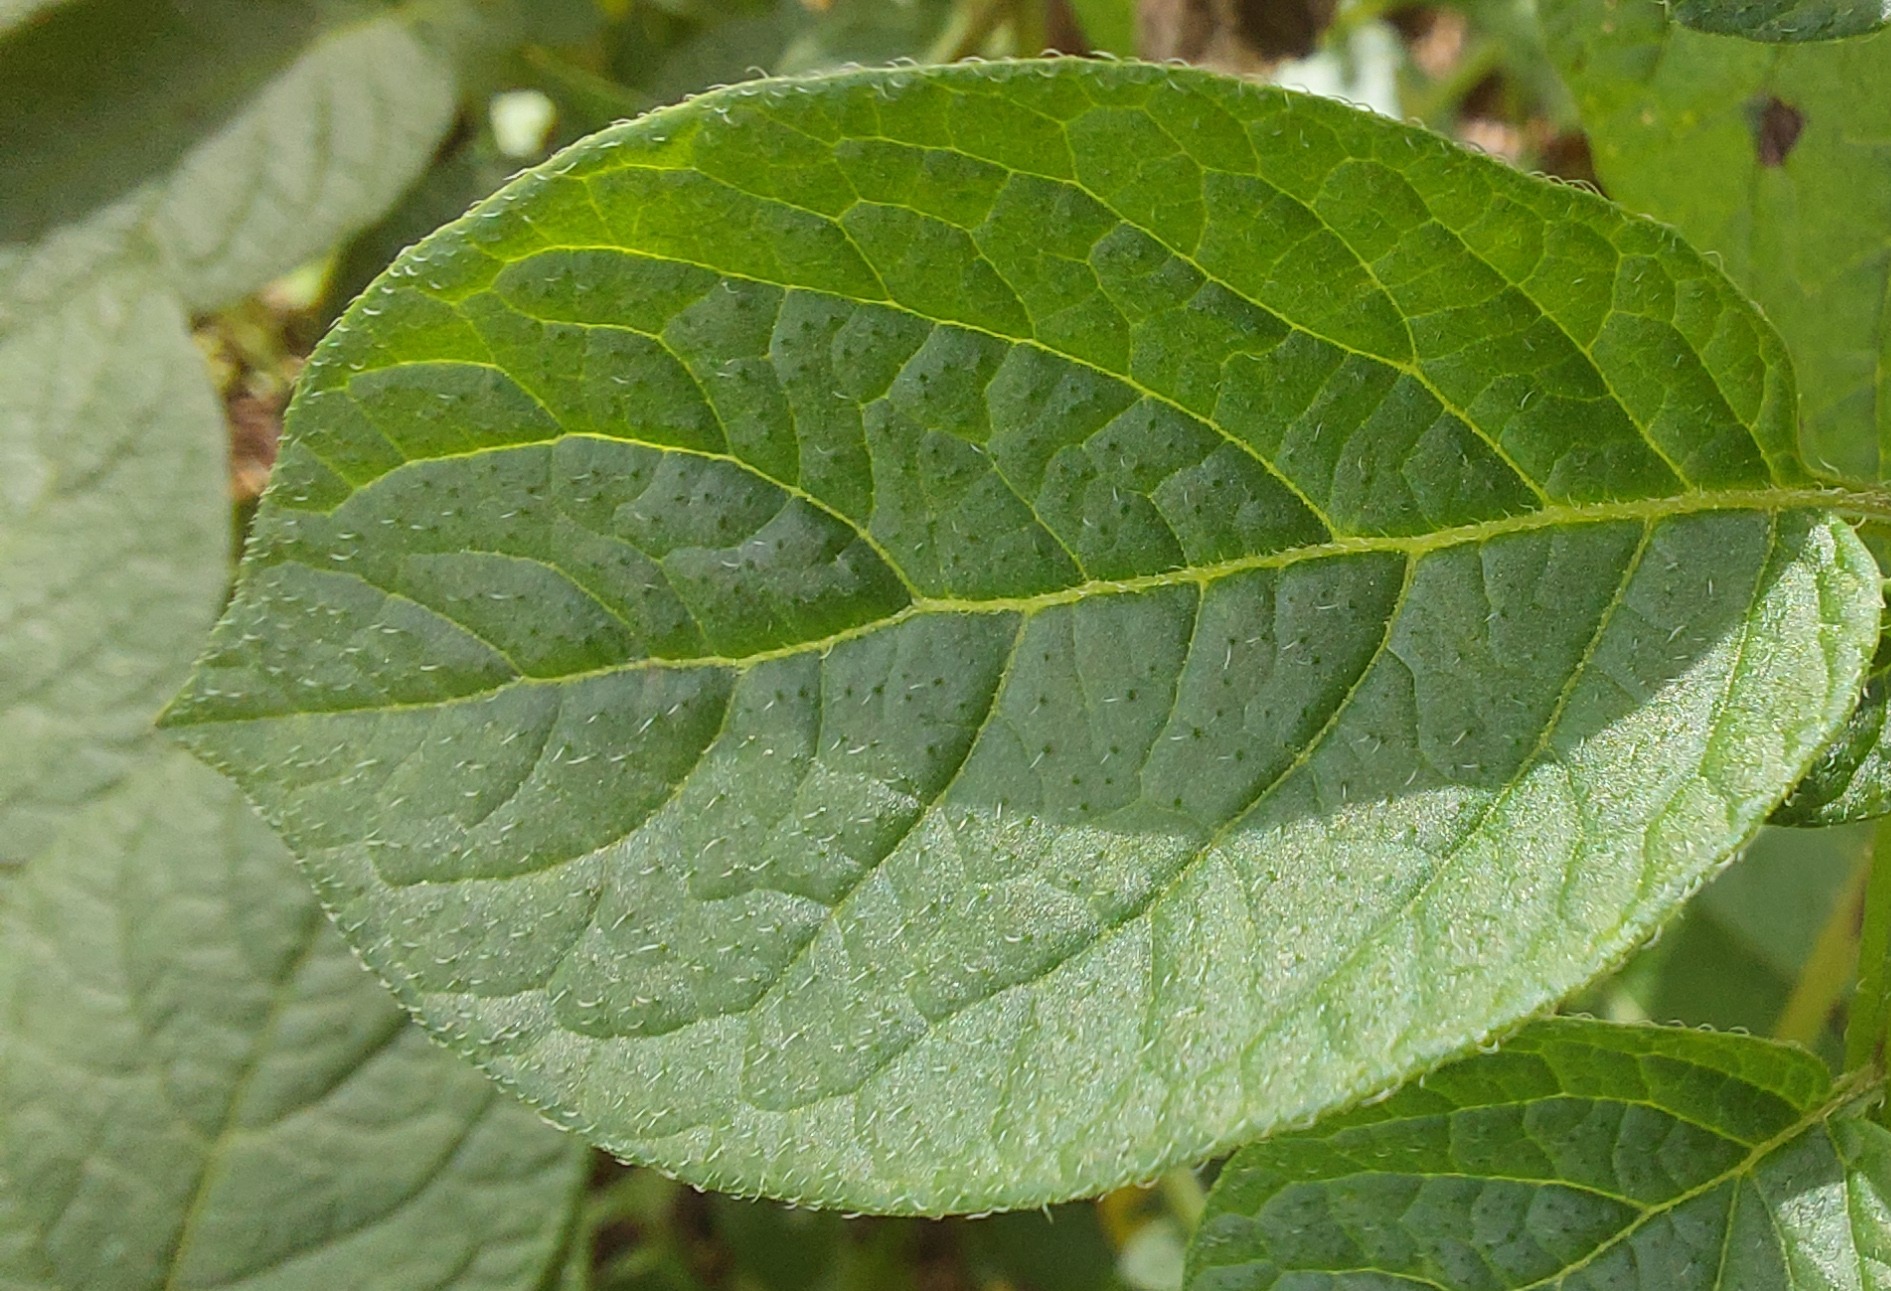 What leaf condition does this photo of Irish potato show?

healthy
